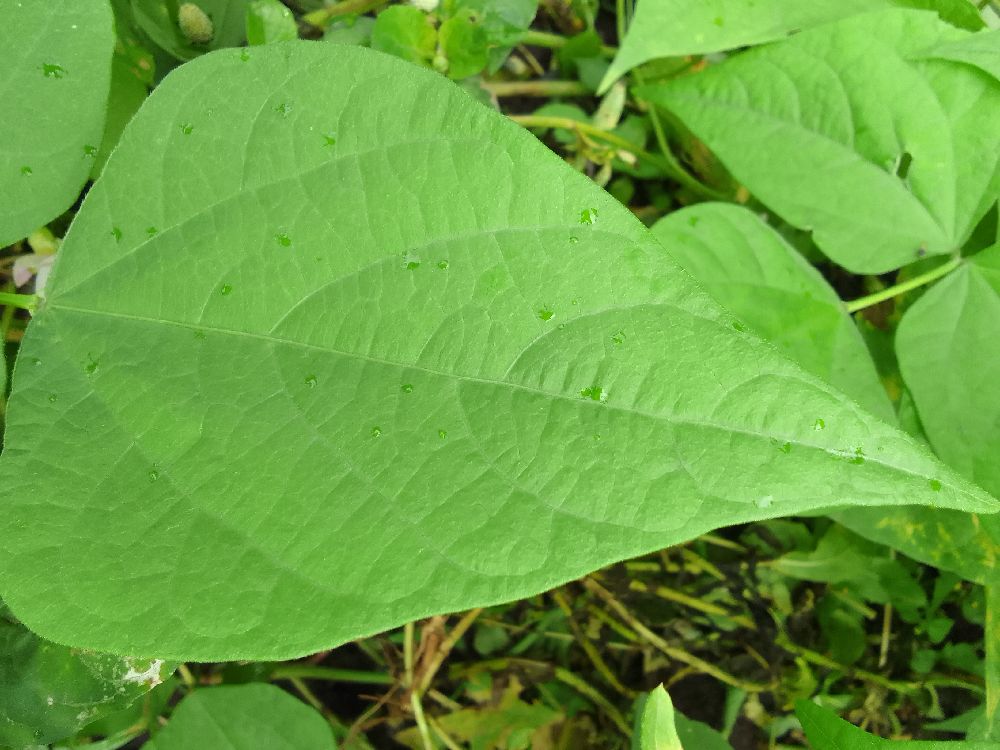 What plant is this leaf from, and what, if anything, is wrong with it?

common bean, healthy
